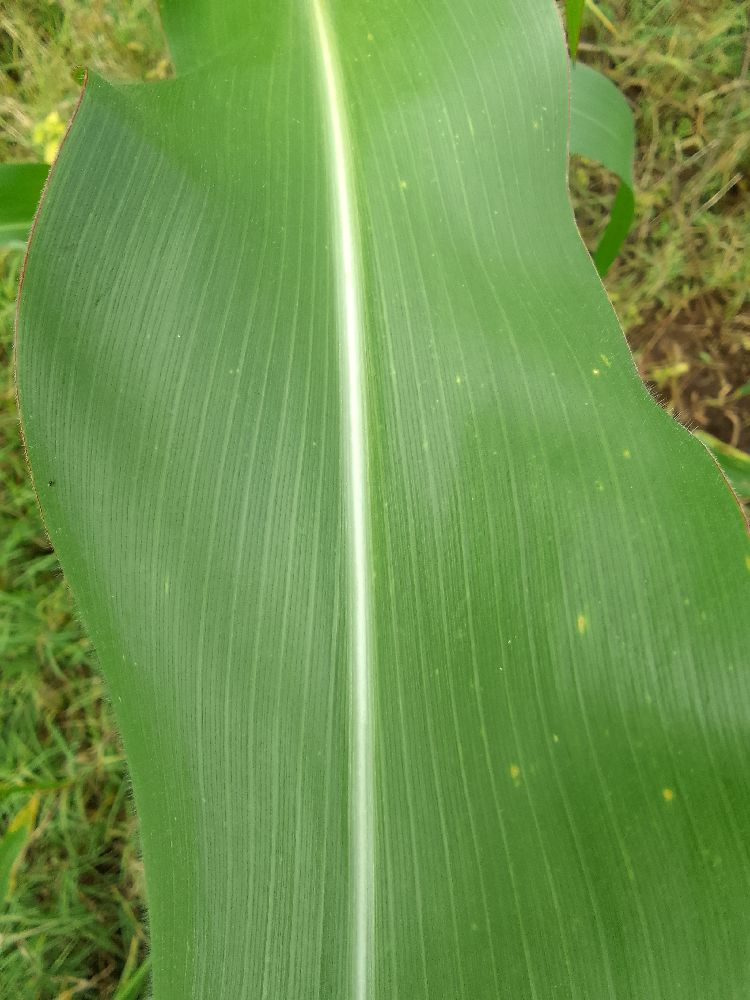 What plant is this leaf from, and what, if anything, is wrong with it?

maize, healthy
